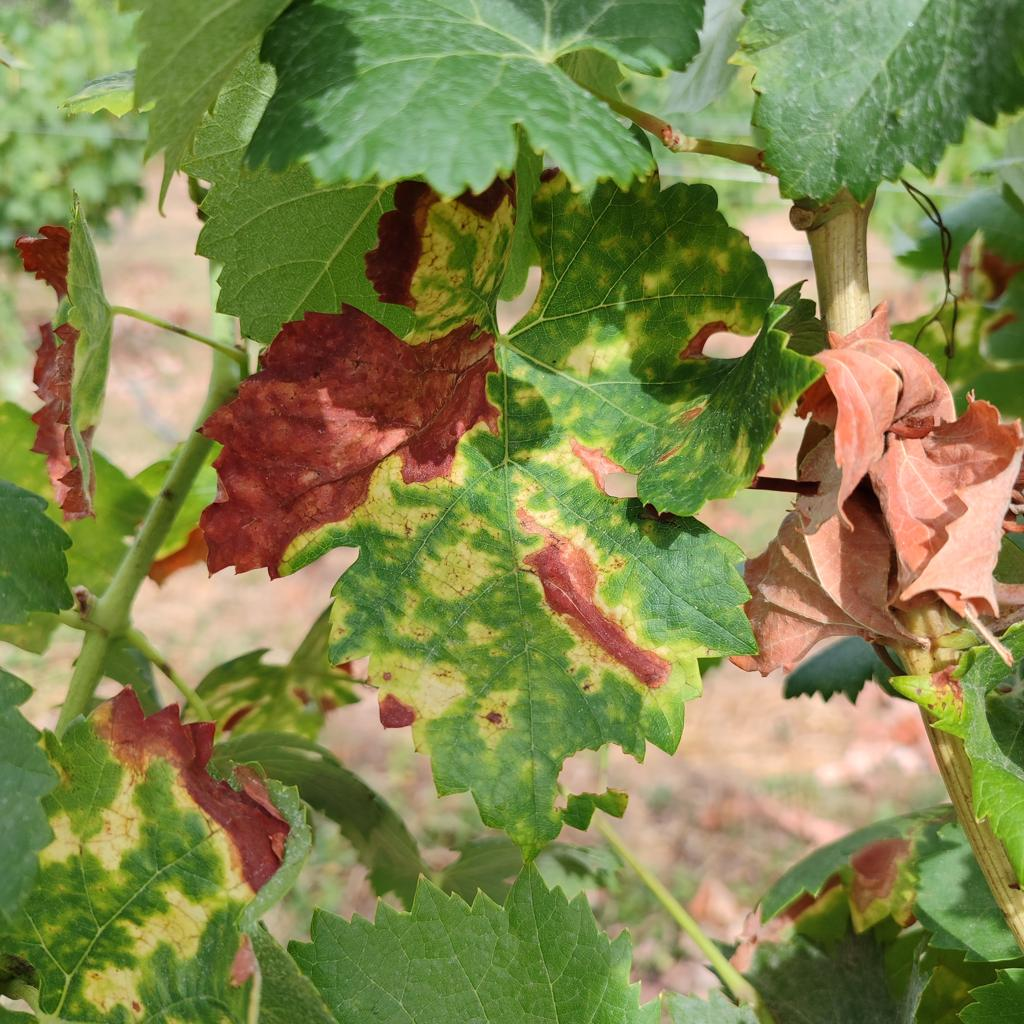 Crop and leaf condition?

grapevine, esca complex
